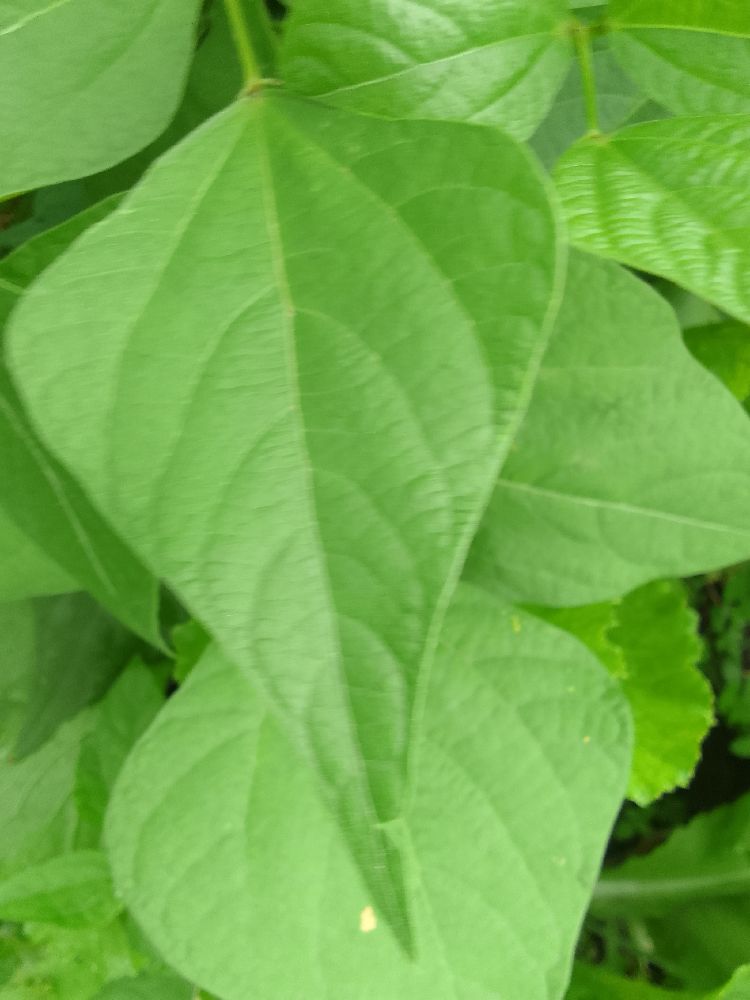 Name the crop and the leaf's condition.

common bean, healthy
